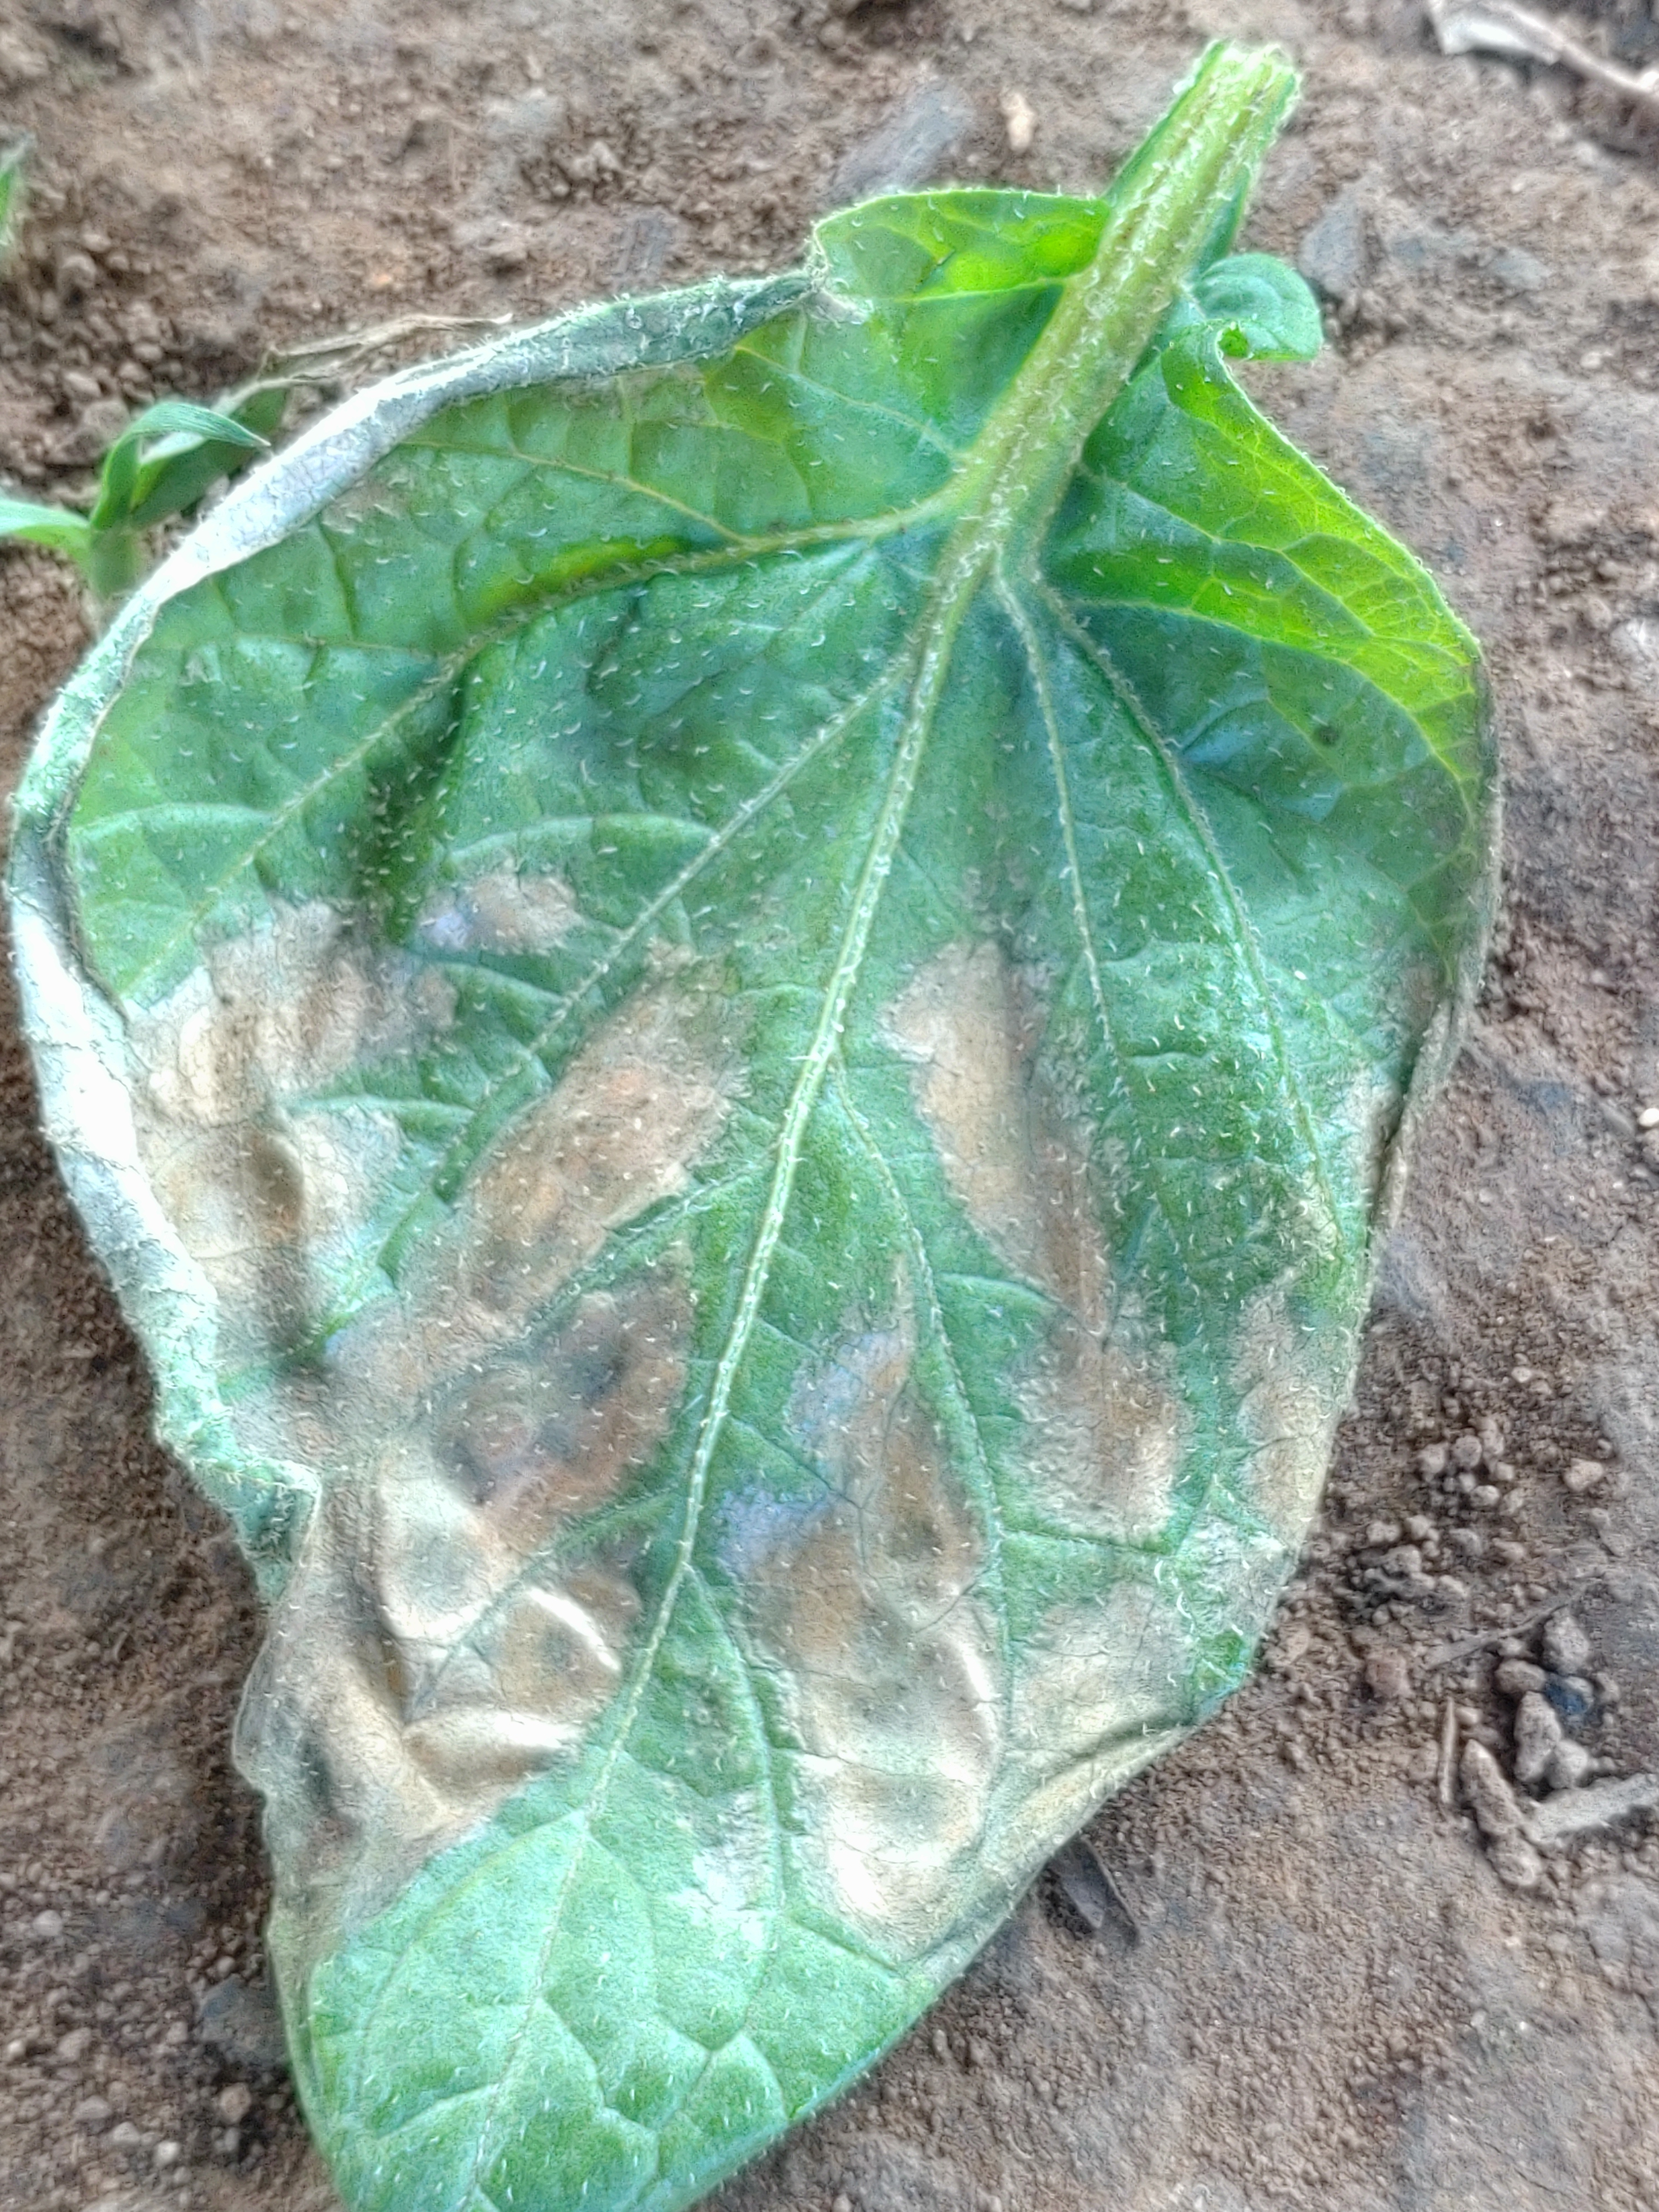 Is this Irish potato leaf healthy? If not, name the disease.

early blight
